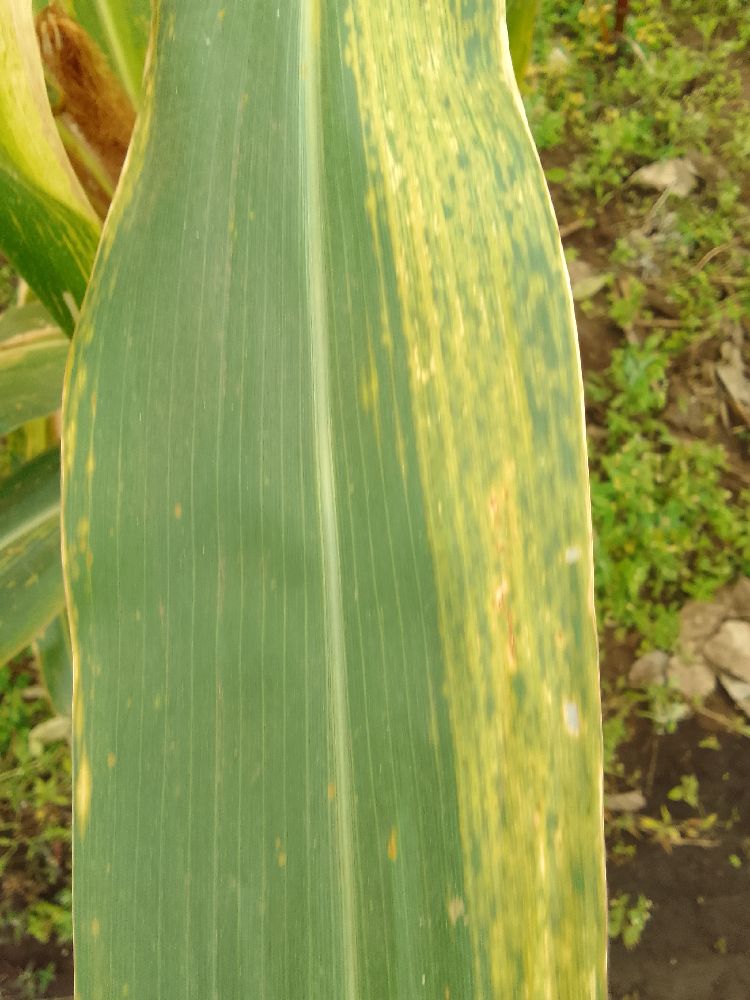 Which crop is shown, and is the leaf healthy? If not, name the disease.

maize, maize lethal necrosis
